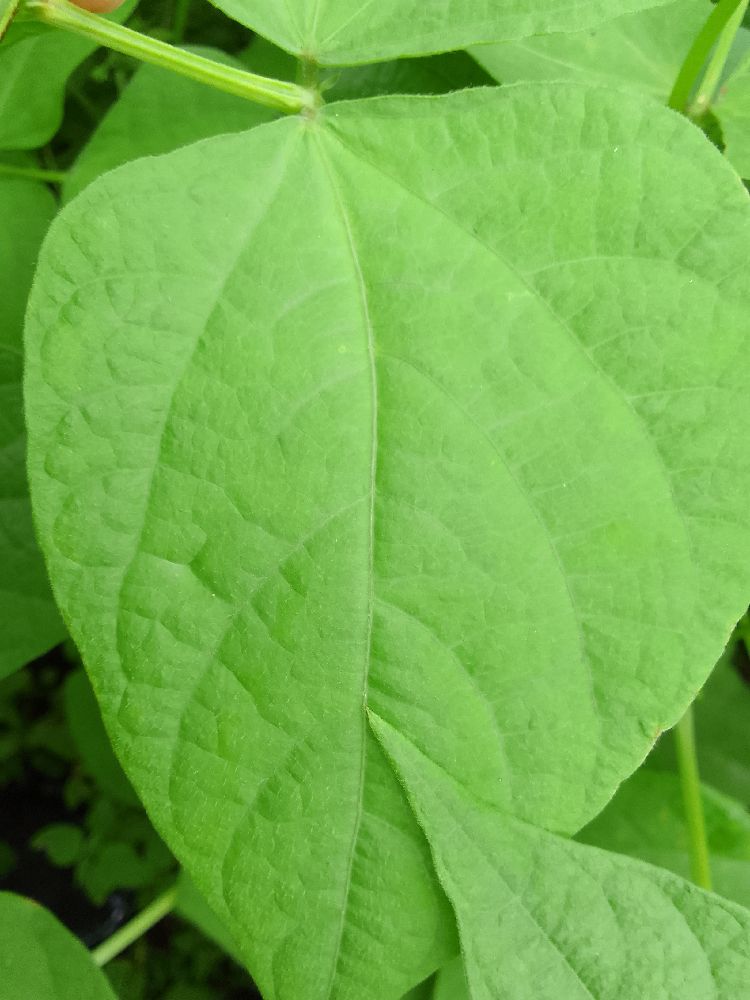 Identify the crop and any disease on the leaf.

common bean, healthy
